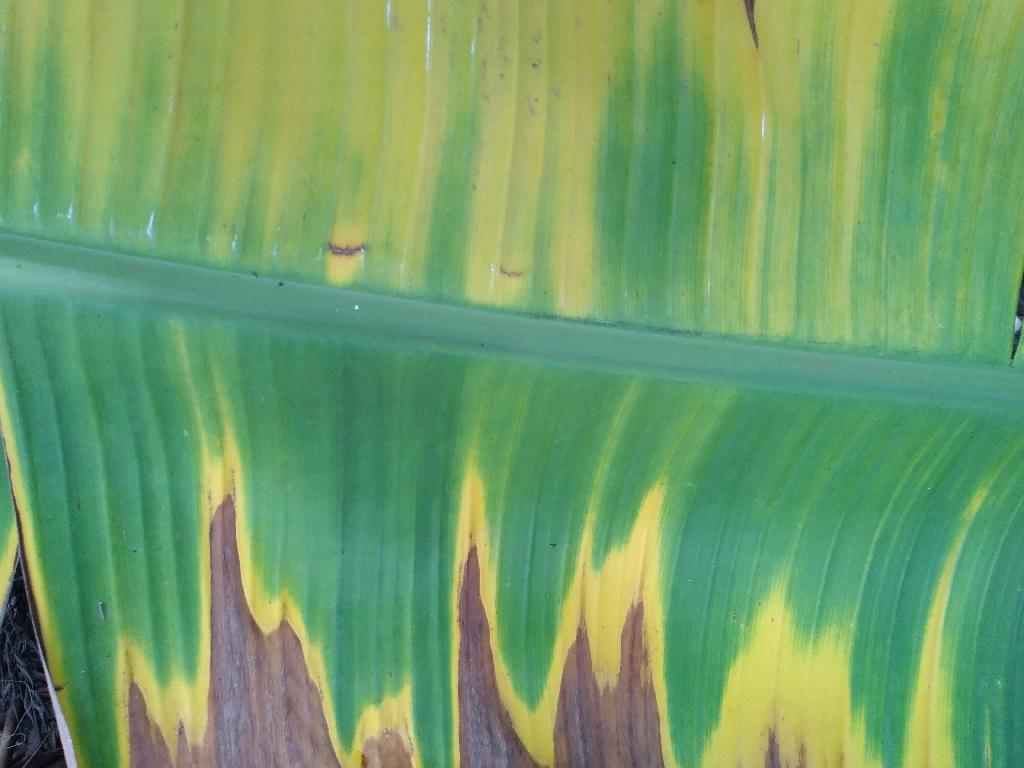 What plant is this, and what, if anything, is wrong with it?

banana, fusarium wilt race 1
